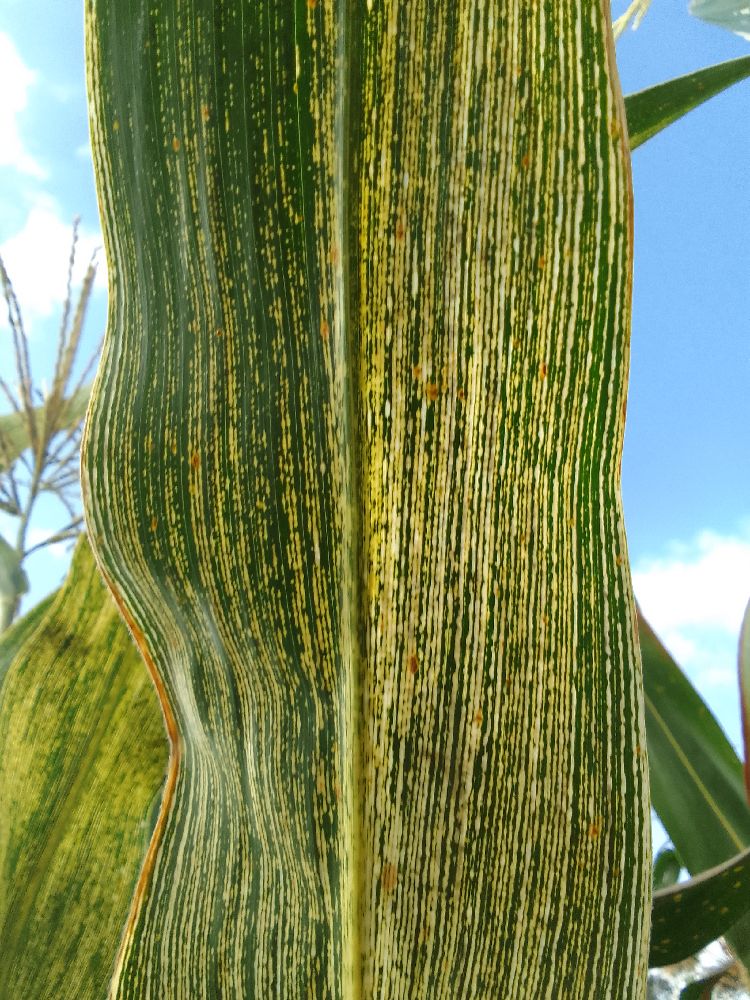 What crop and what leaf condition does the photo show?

maize, maize streak virus
